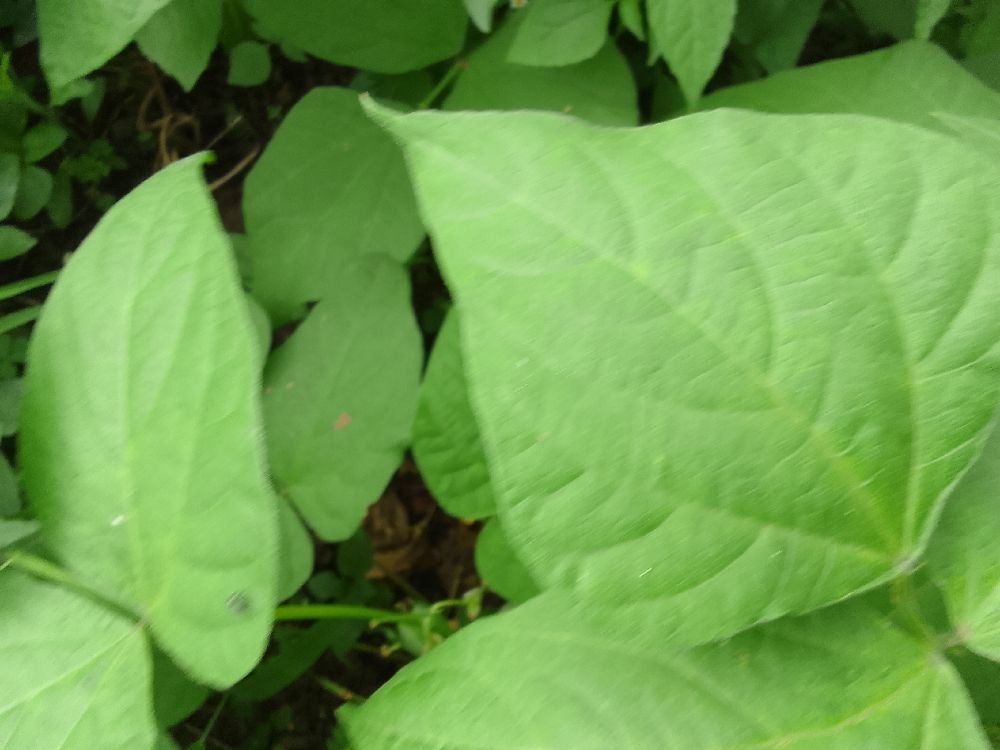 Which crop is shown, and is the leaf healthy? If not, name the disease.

common bean, healthy
